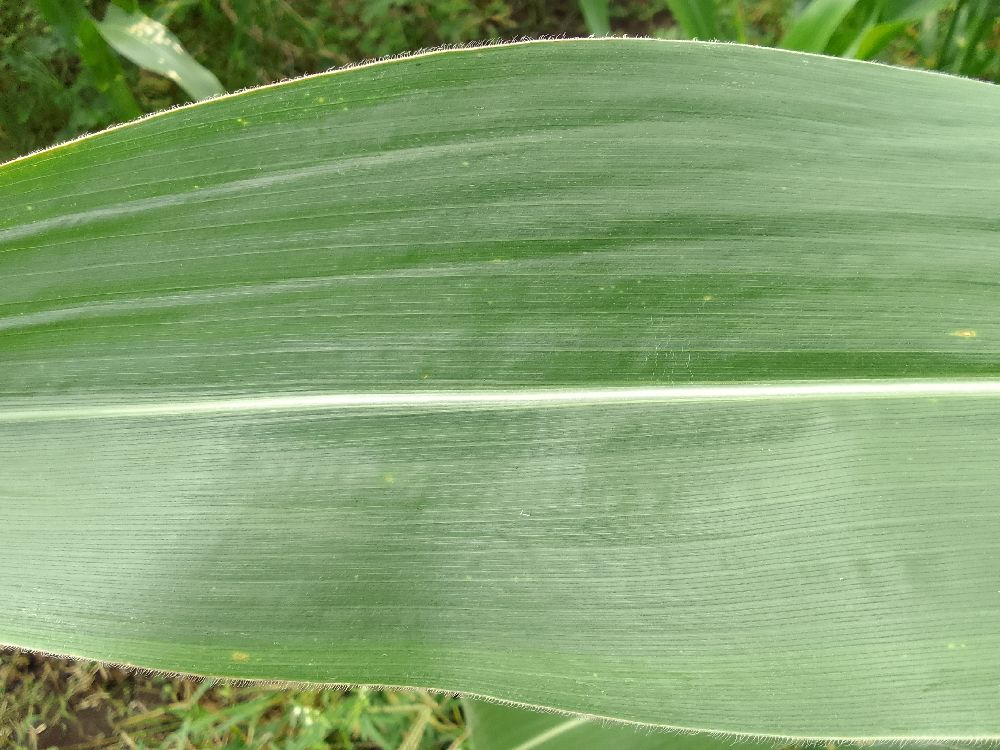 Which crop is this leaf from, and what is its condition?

maize, healthy
